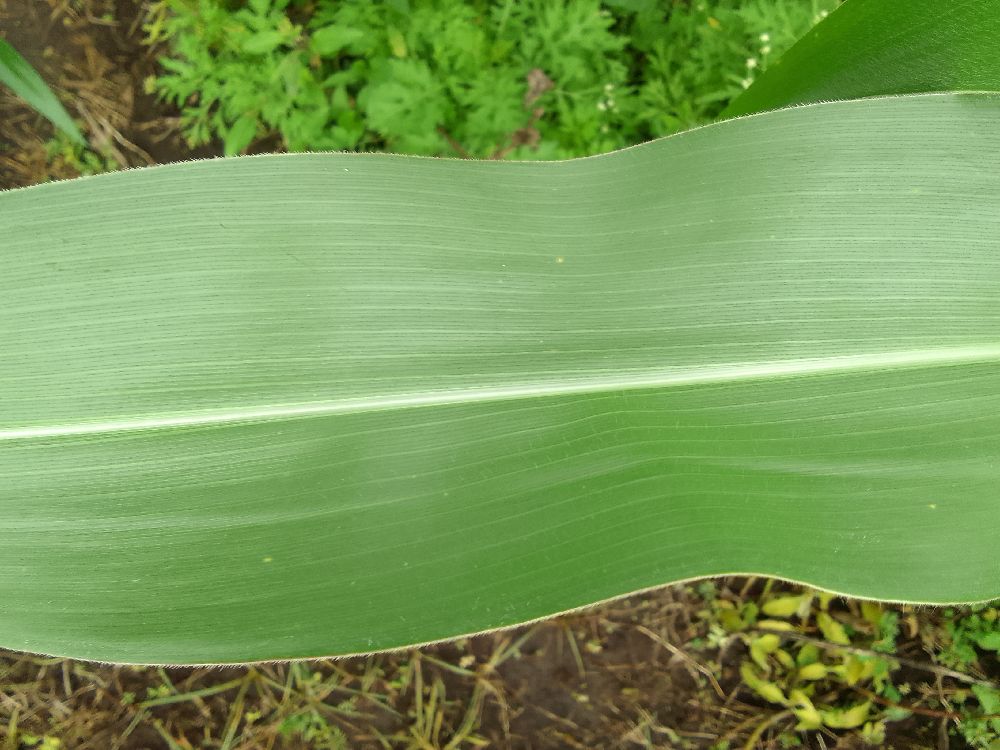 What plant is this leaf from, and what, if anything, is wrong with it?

maize, healthy
